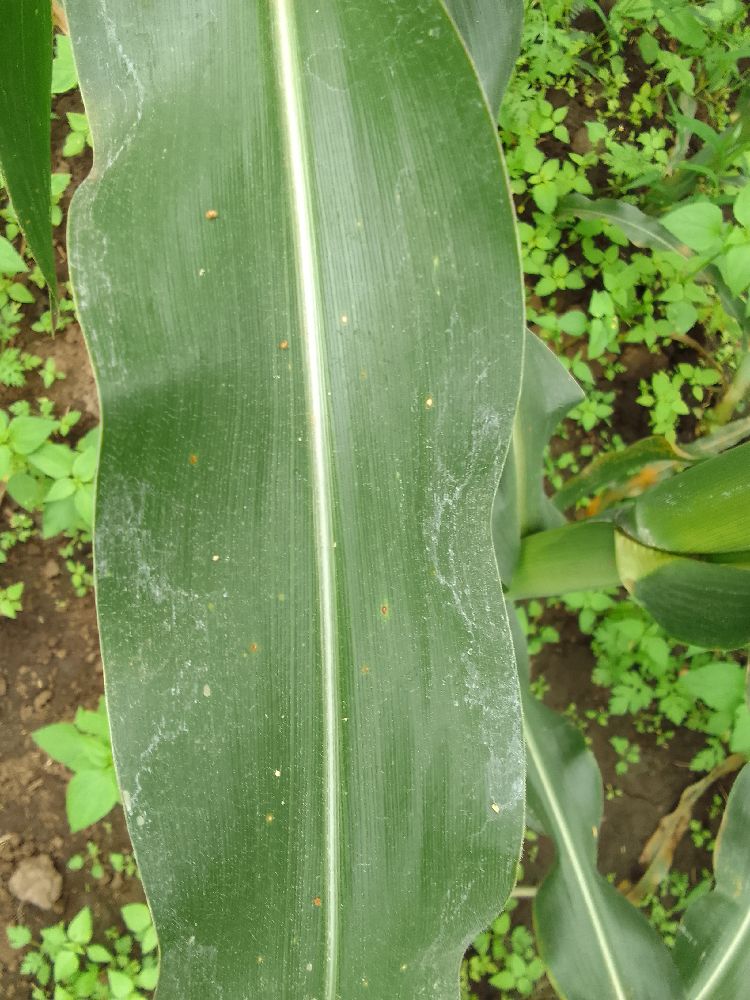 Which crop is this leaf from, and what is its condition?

maize, healthy
